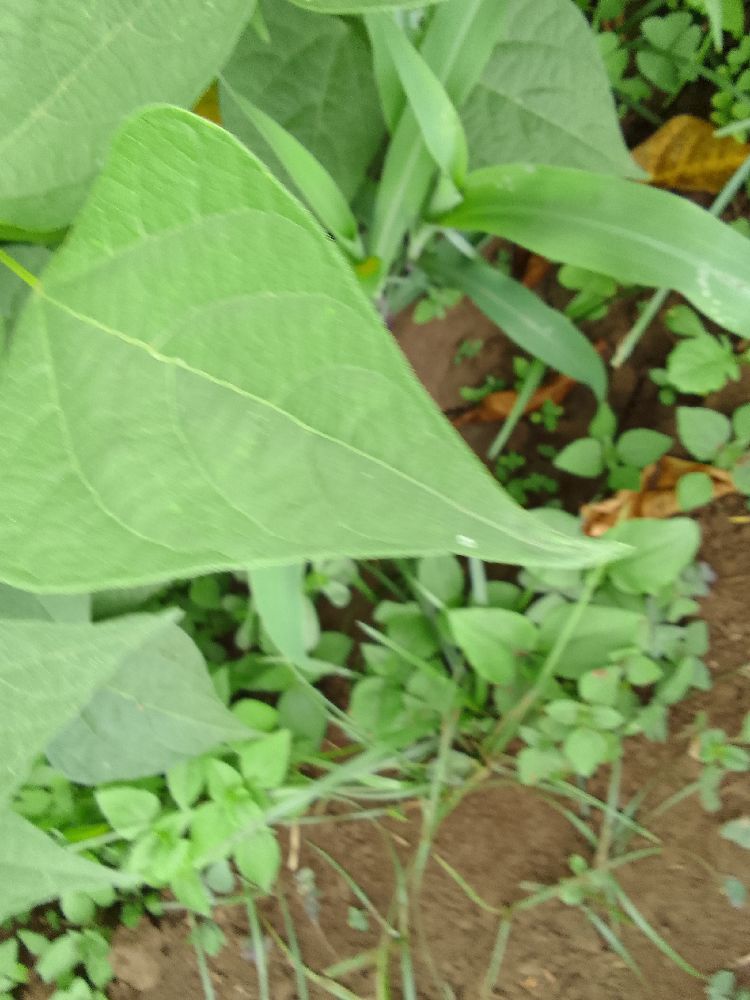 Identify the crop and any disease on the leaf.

common bean, healthy
